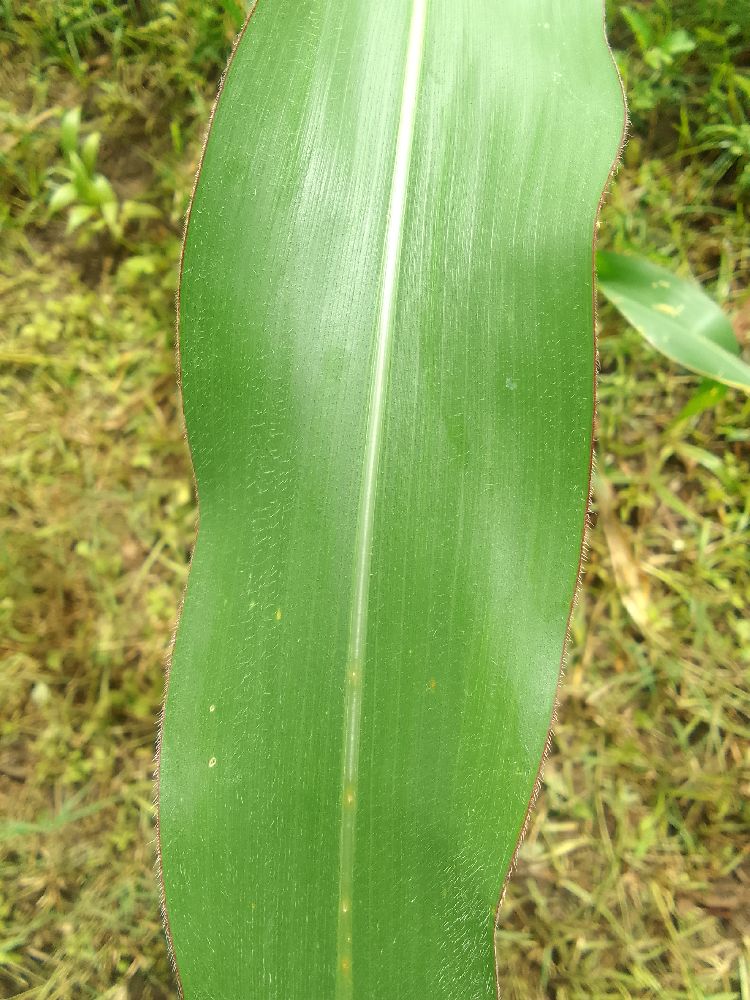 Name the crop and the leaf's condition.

maize, healthy
